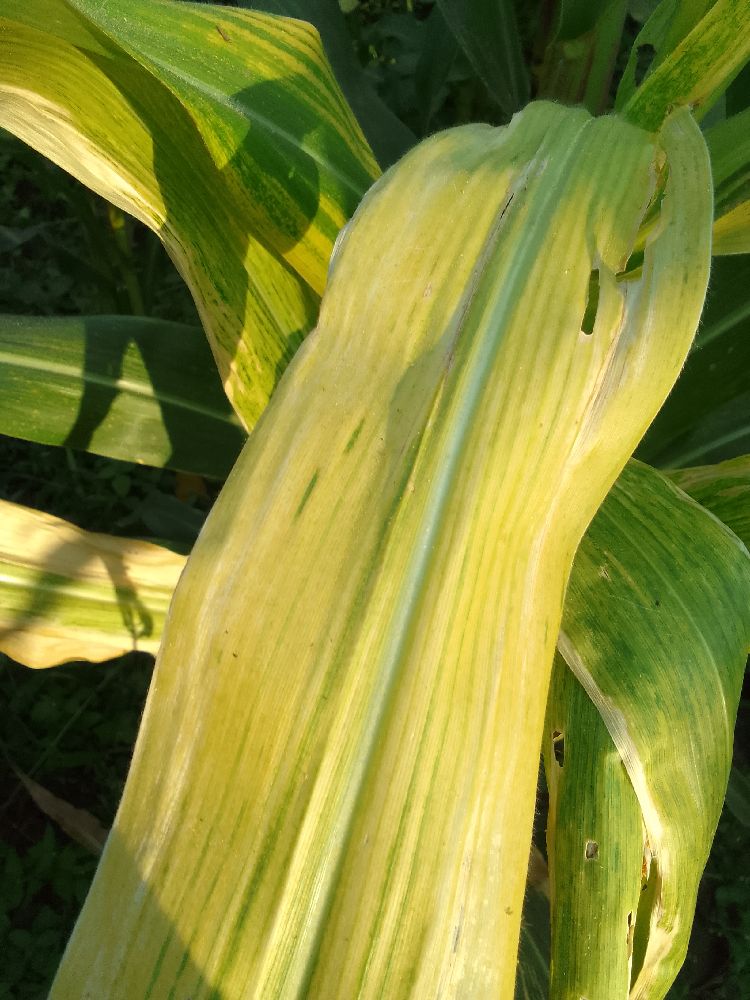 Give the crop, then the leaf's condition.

maize, maize lethal necrosis
